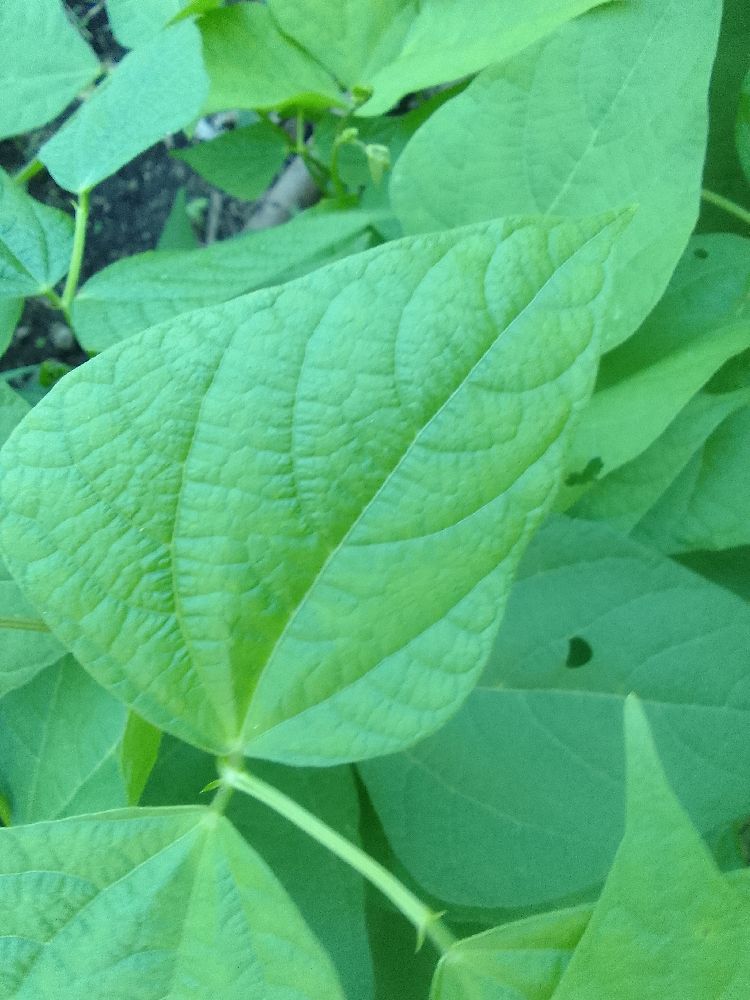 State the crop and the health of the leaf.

common bean, healthy
